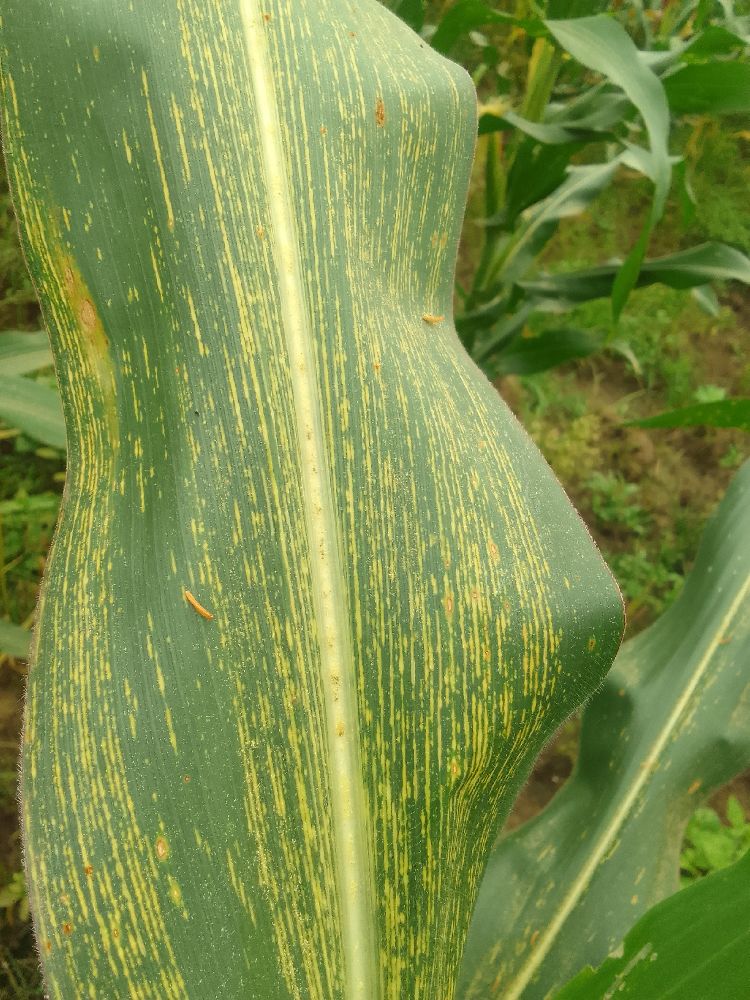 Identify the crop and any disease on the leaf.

maize, maize streak virus
